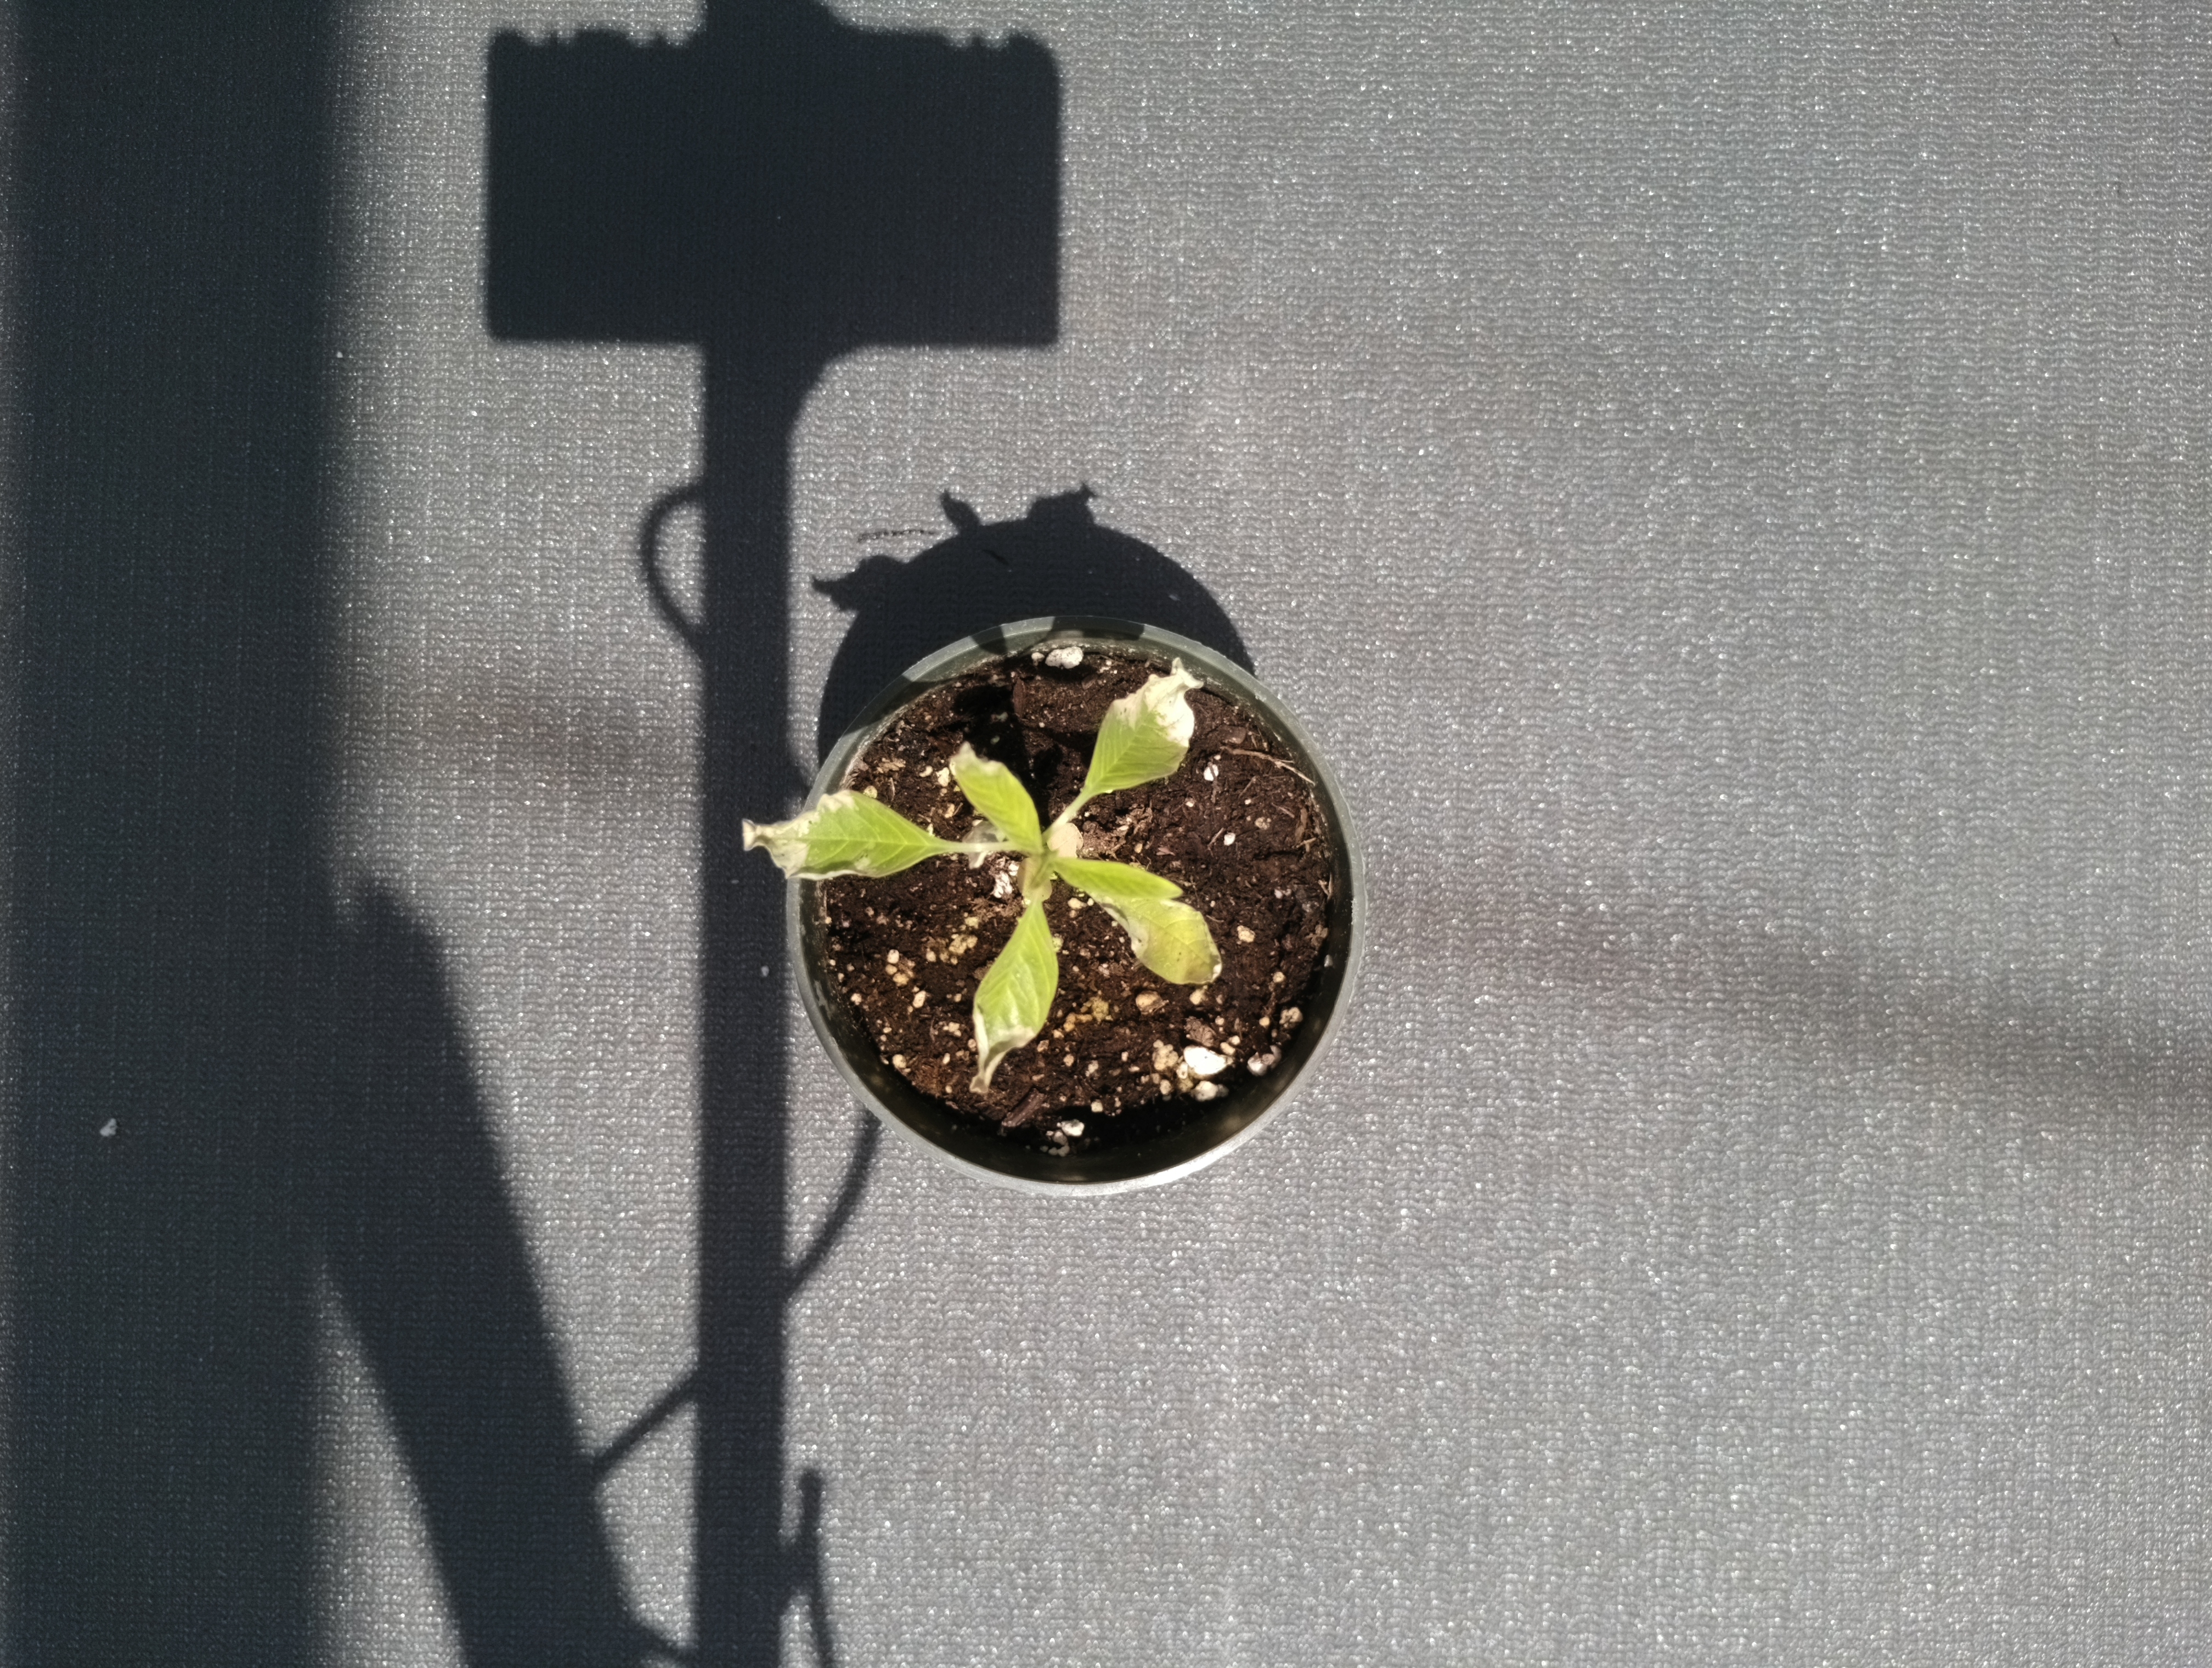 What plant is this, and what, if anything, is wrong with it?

waterhemp, chlorosis necrosis
